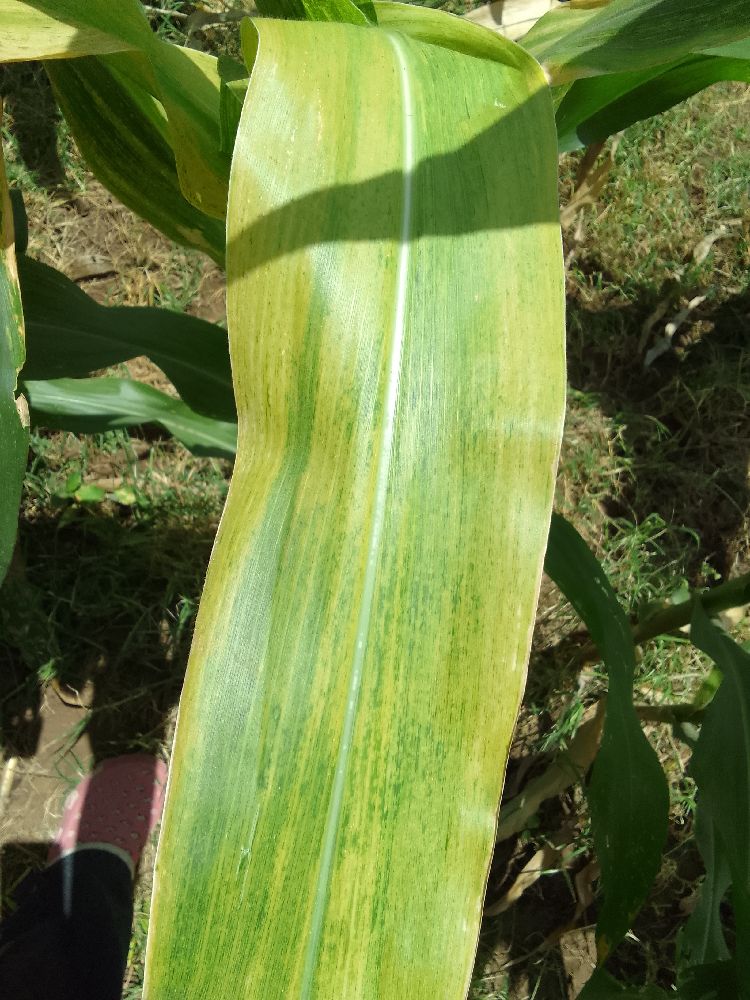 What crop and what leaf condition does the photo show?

maize, maize lethal necrosis
